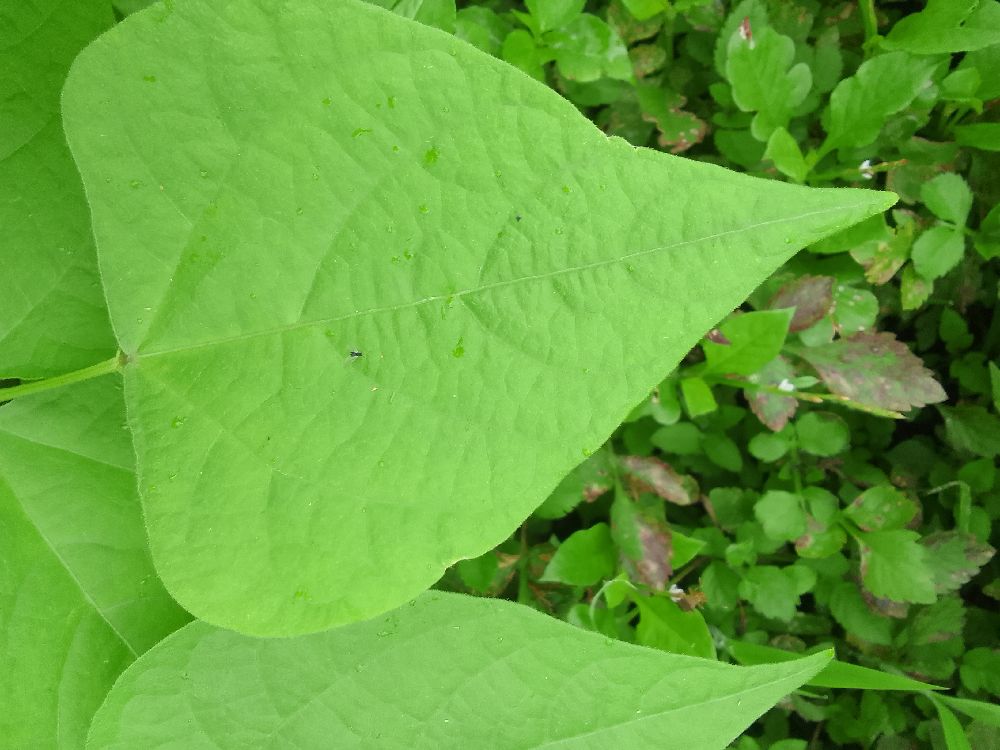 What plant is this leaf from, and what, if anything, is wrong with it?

common bean, healthy
